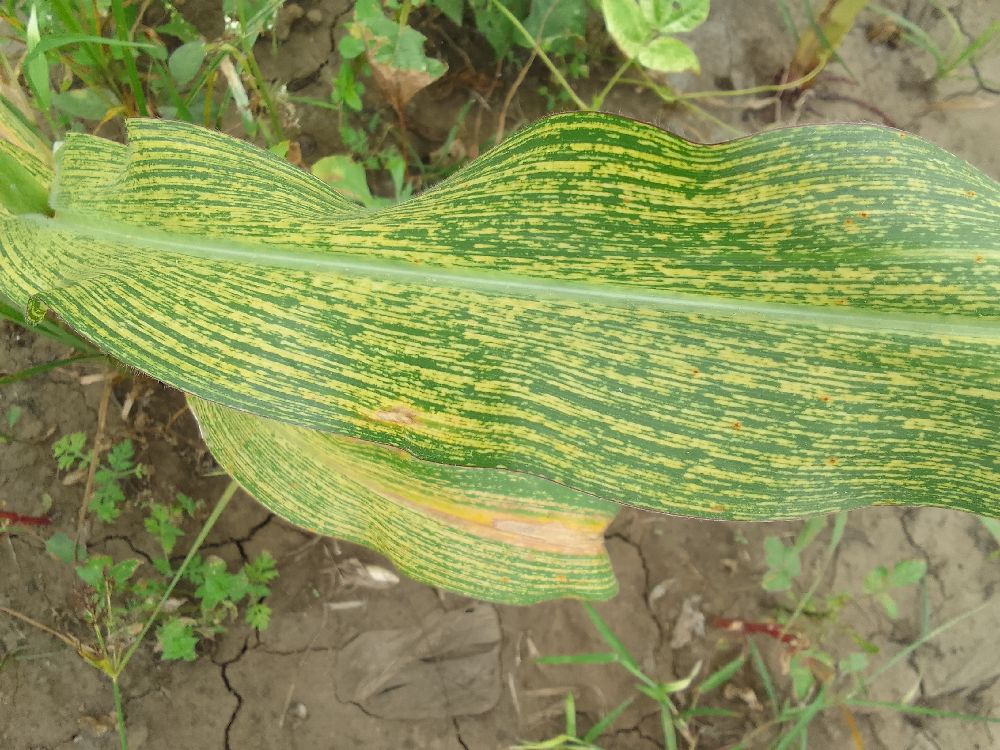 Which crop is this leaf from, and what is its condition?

maize, maize streak virus
